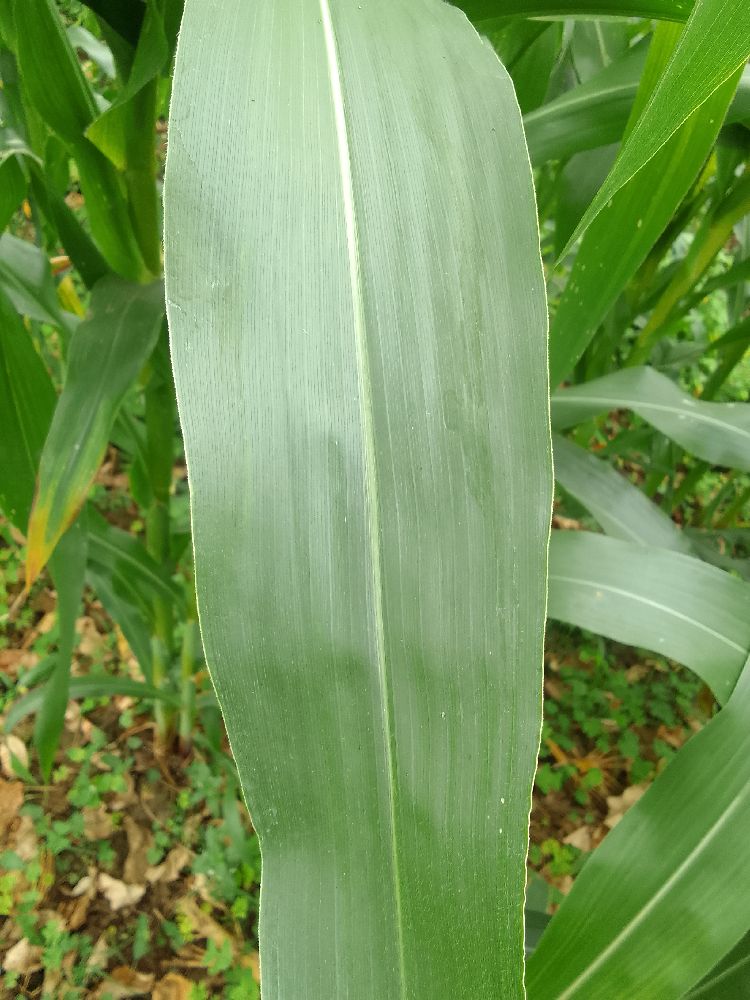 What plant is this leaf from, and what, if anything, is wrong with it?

maize, healthy
